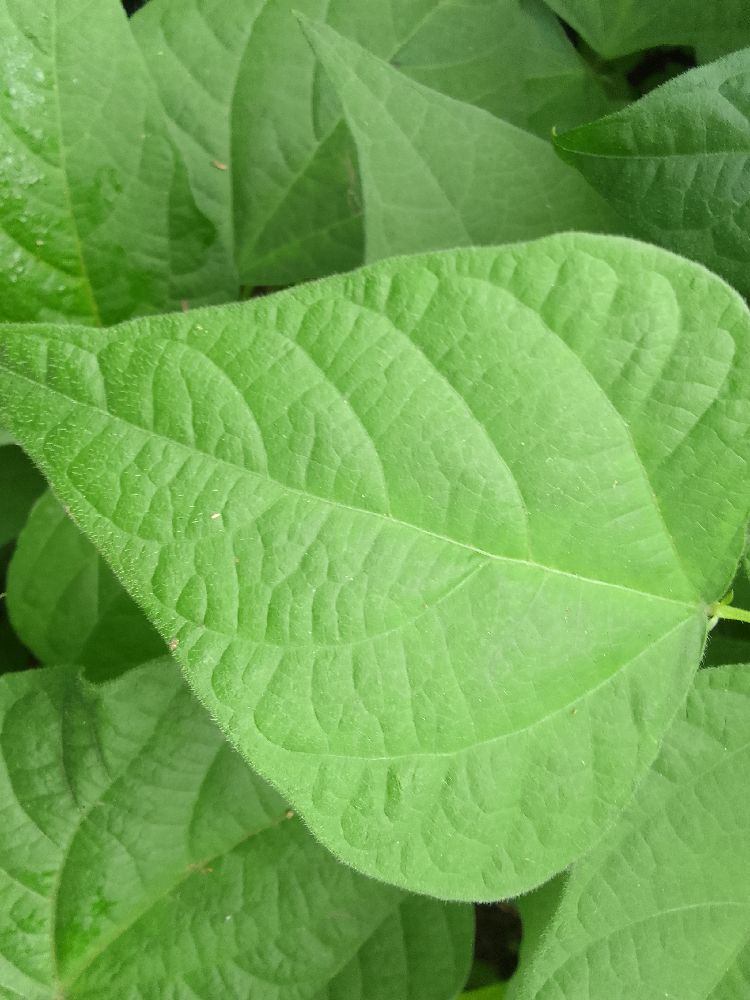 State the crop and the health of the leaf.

common bean, healthy
